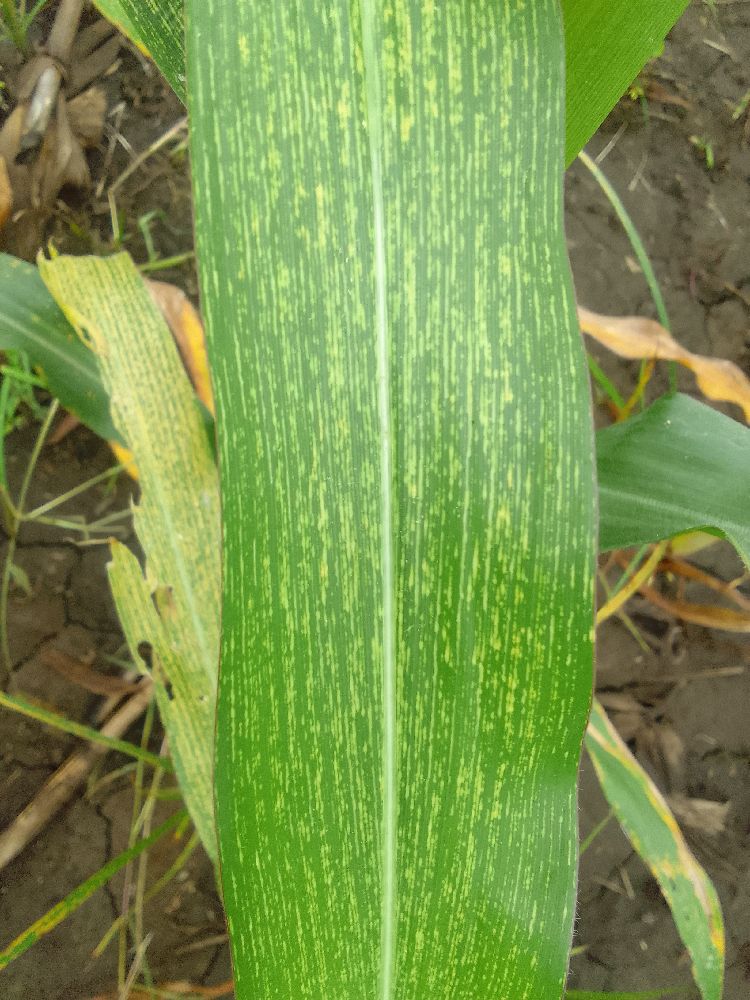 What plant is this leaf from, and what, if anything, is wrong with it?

maize, maize streak virus
